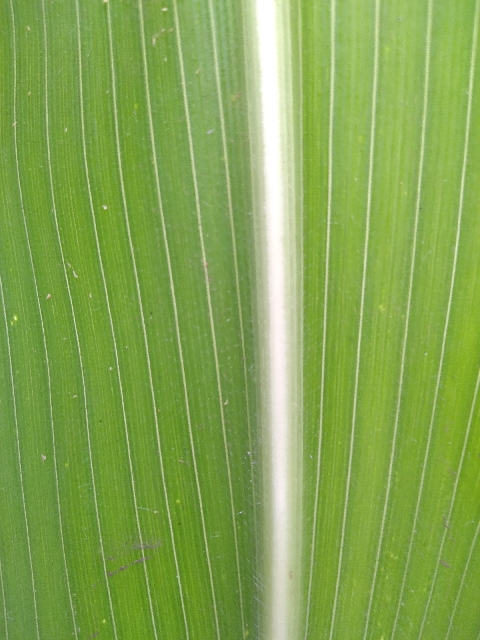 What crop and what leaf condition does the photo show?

maize, healthy
